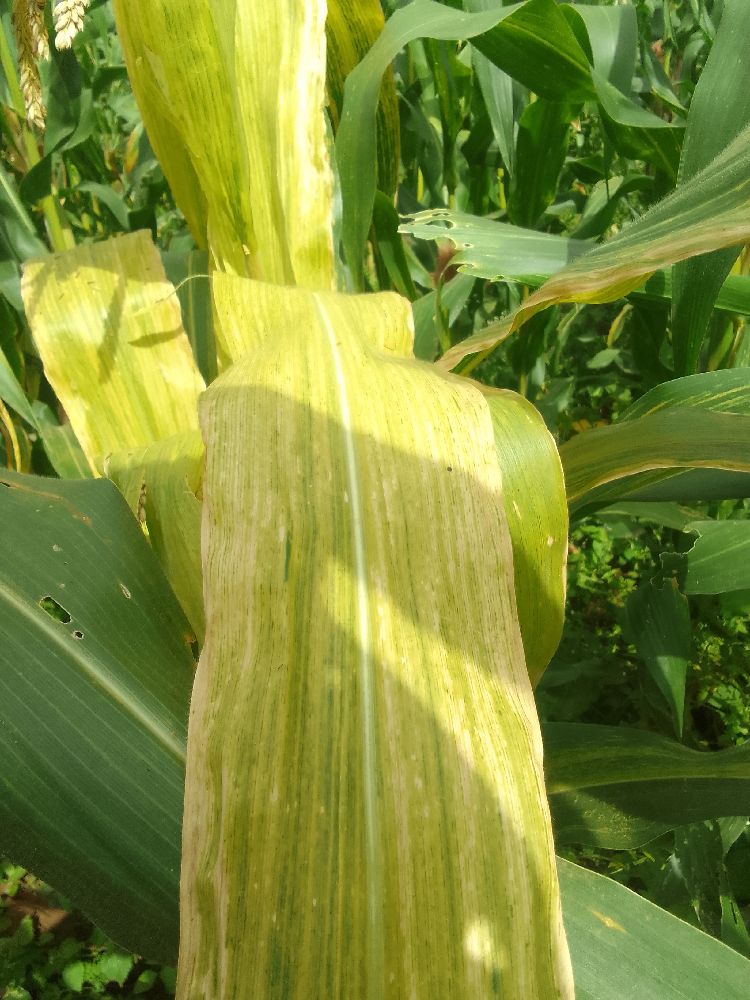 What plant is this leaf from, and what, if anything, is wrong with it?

maize, maize lethal necrosis
